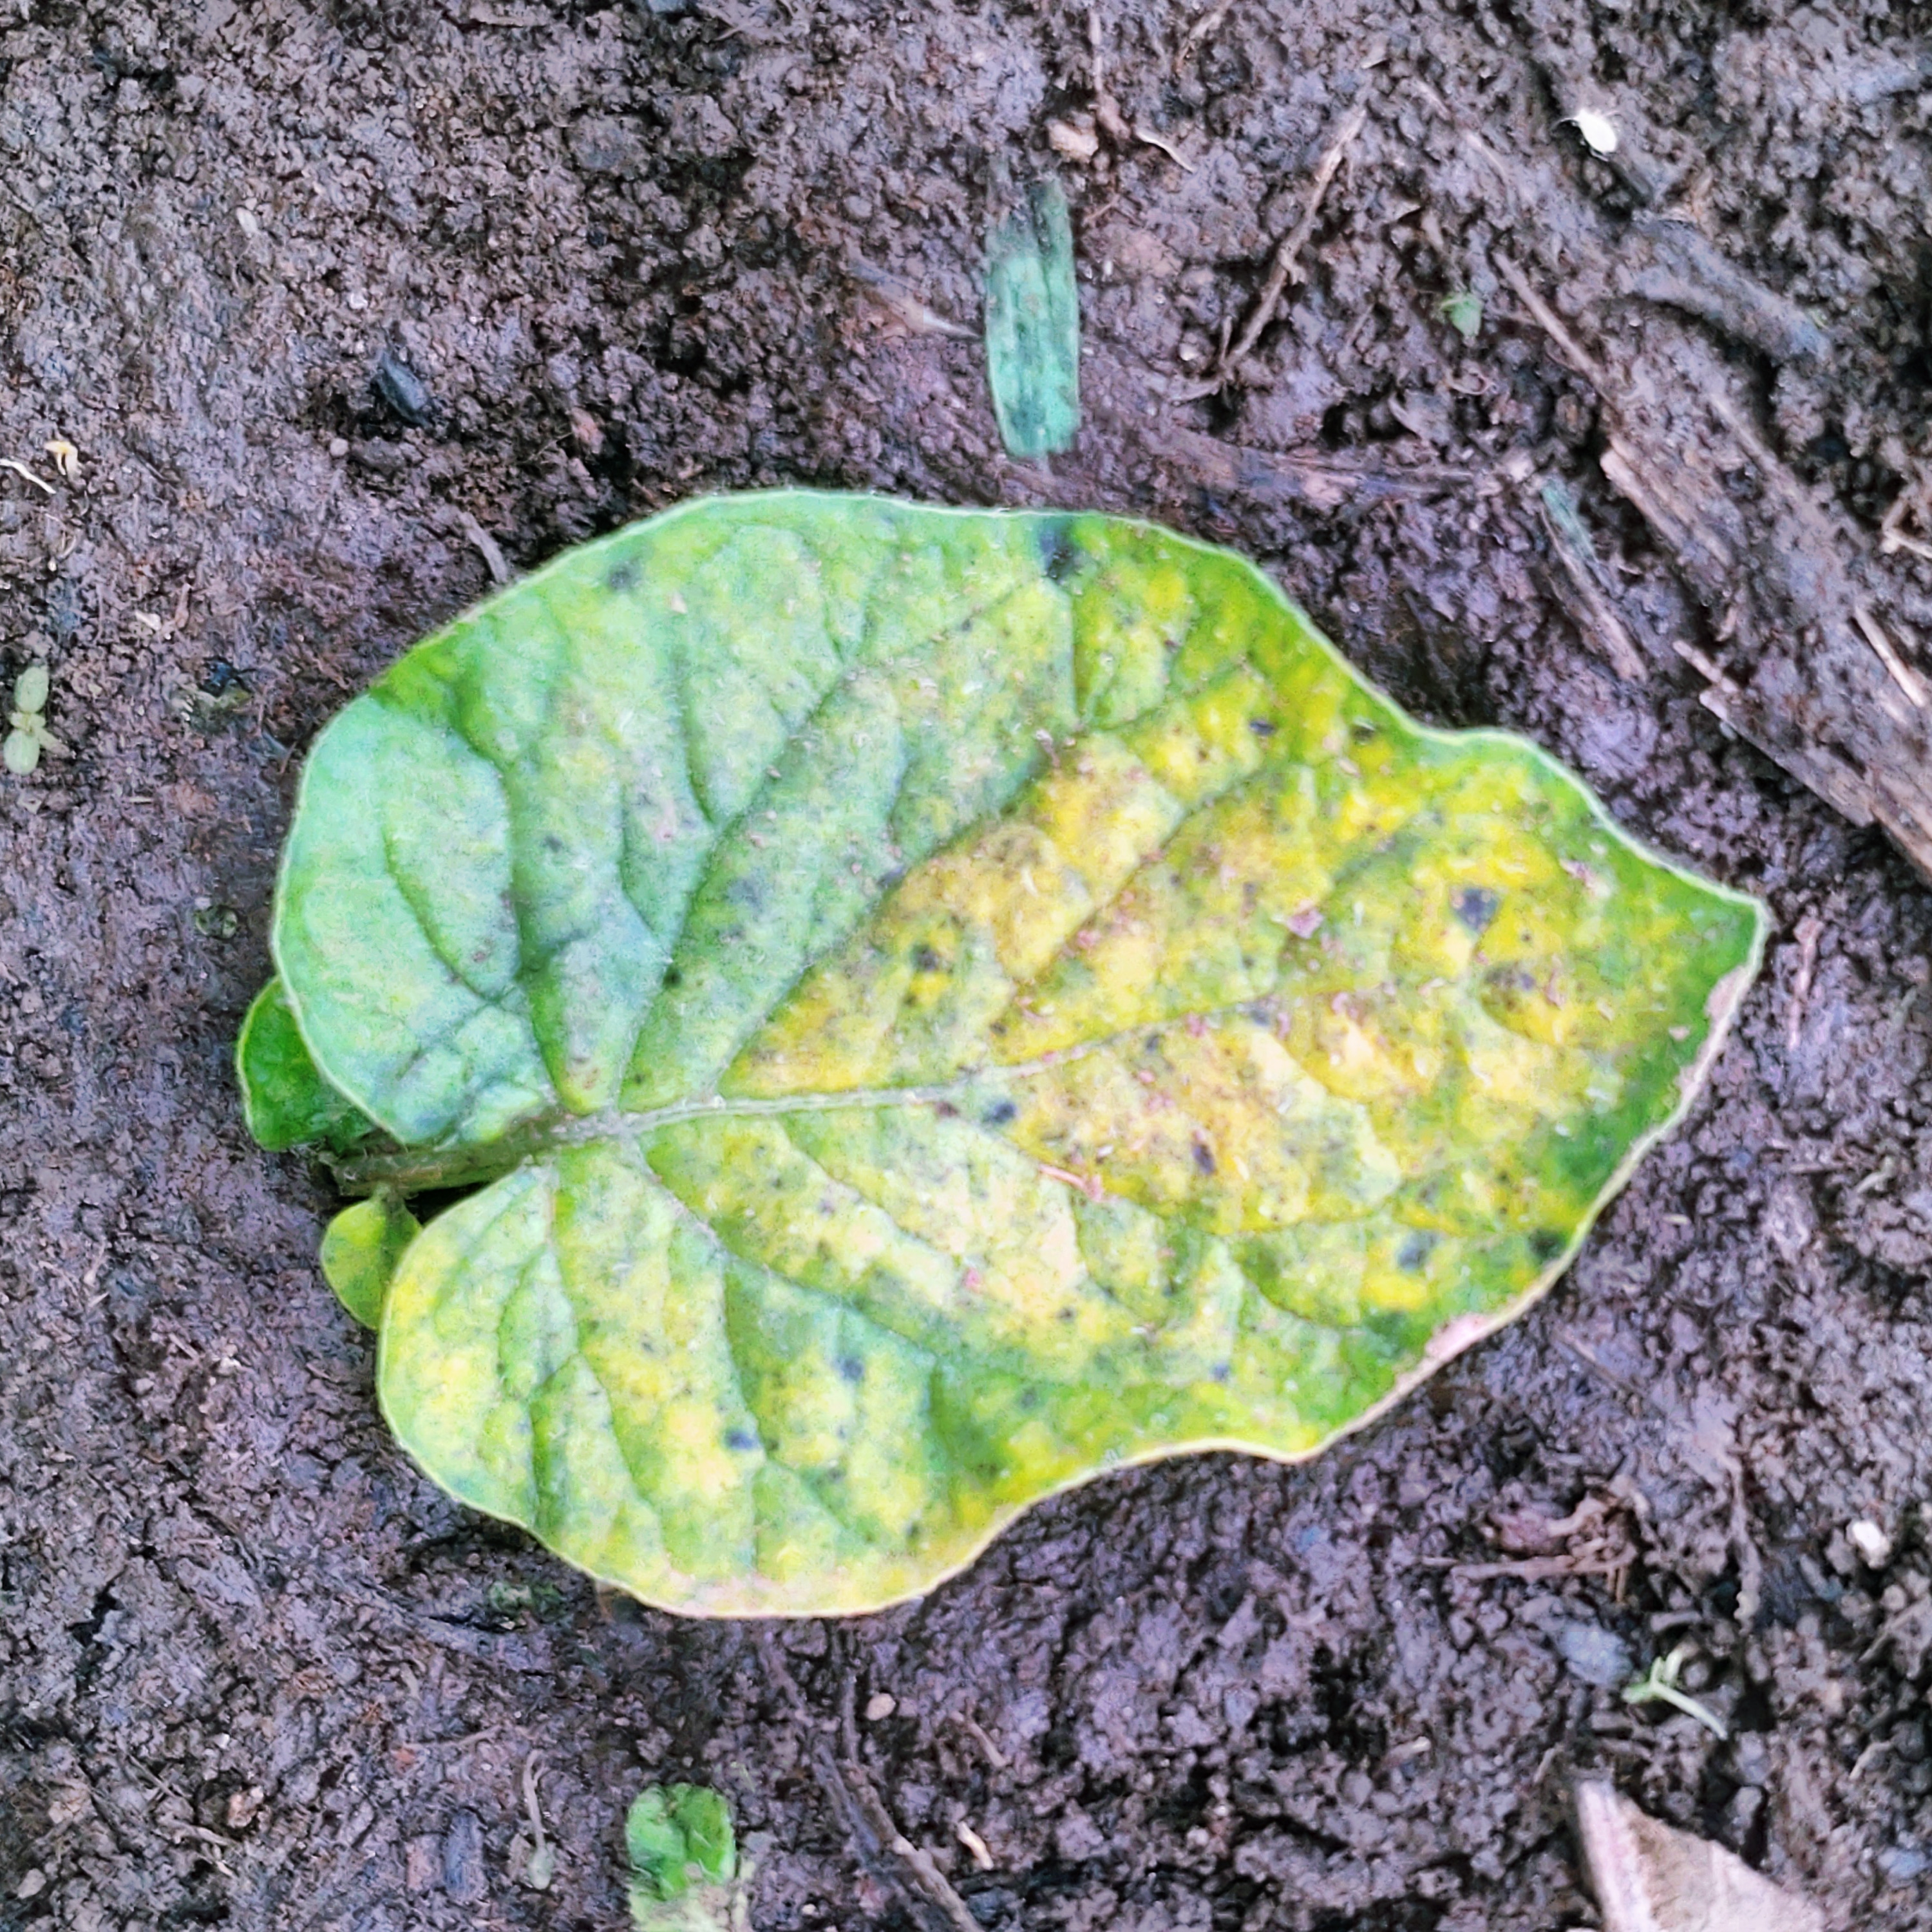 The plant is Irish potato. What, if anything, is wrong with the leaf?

late blight
